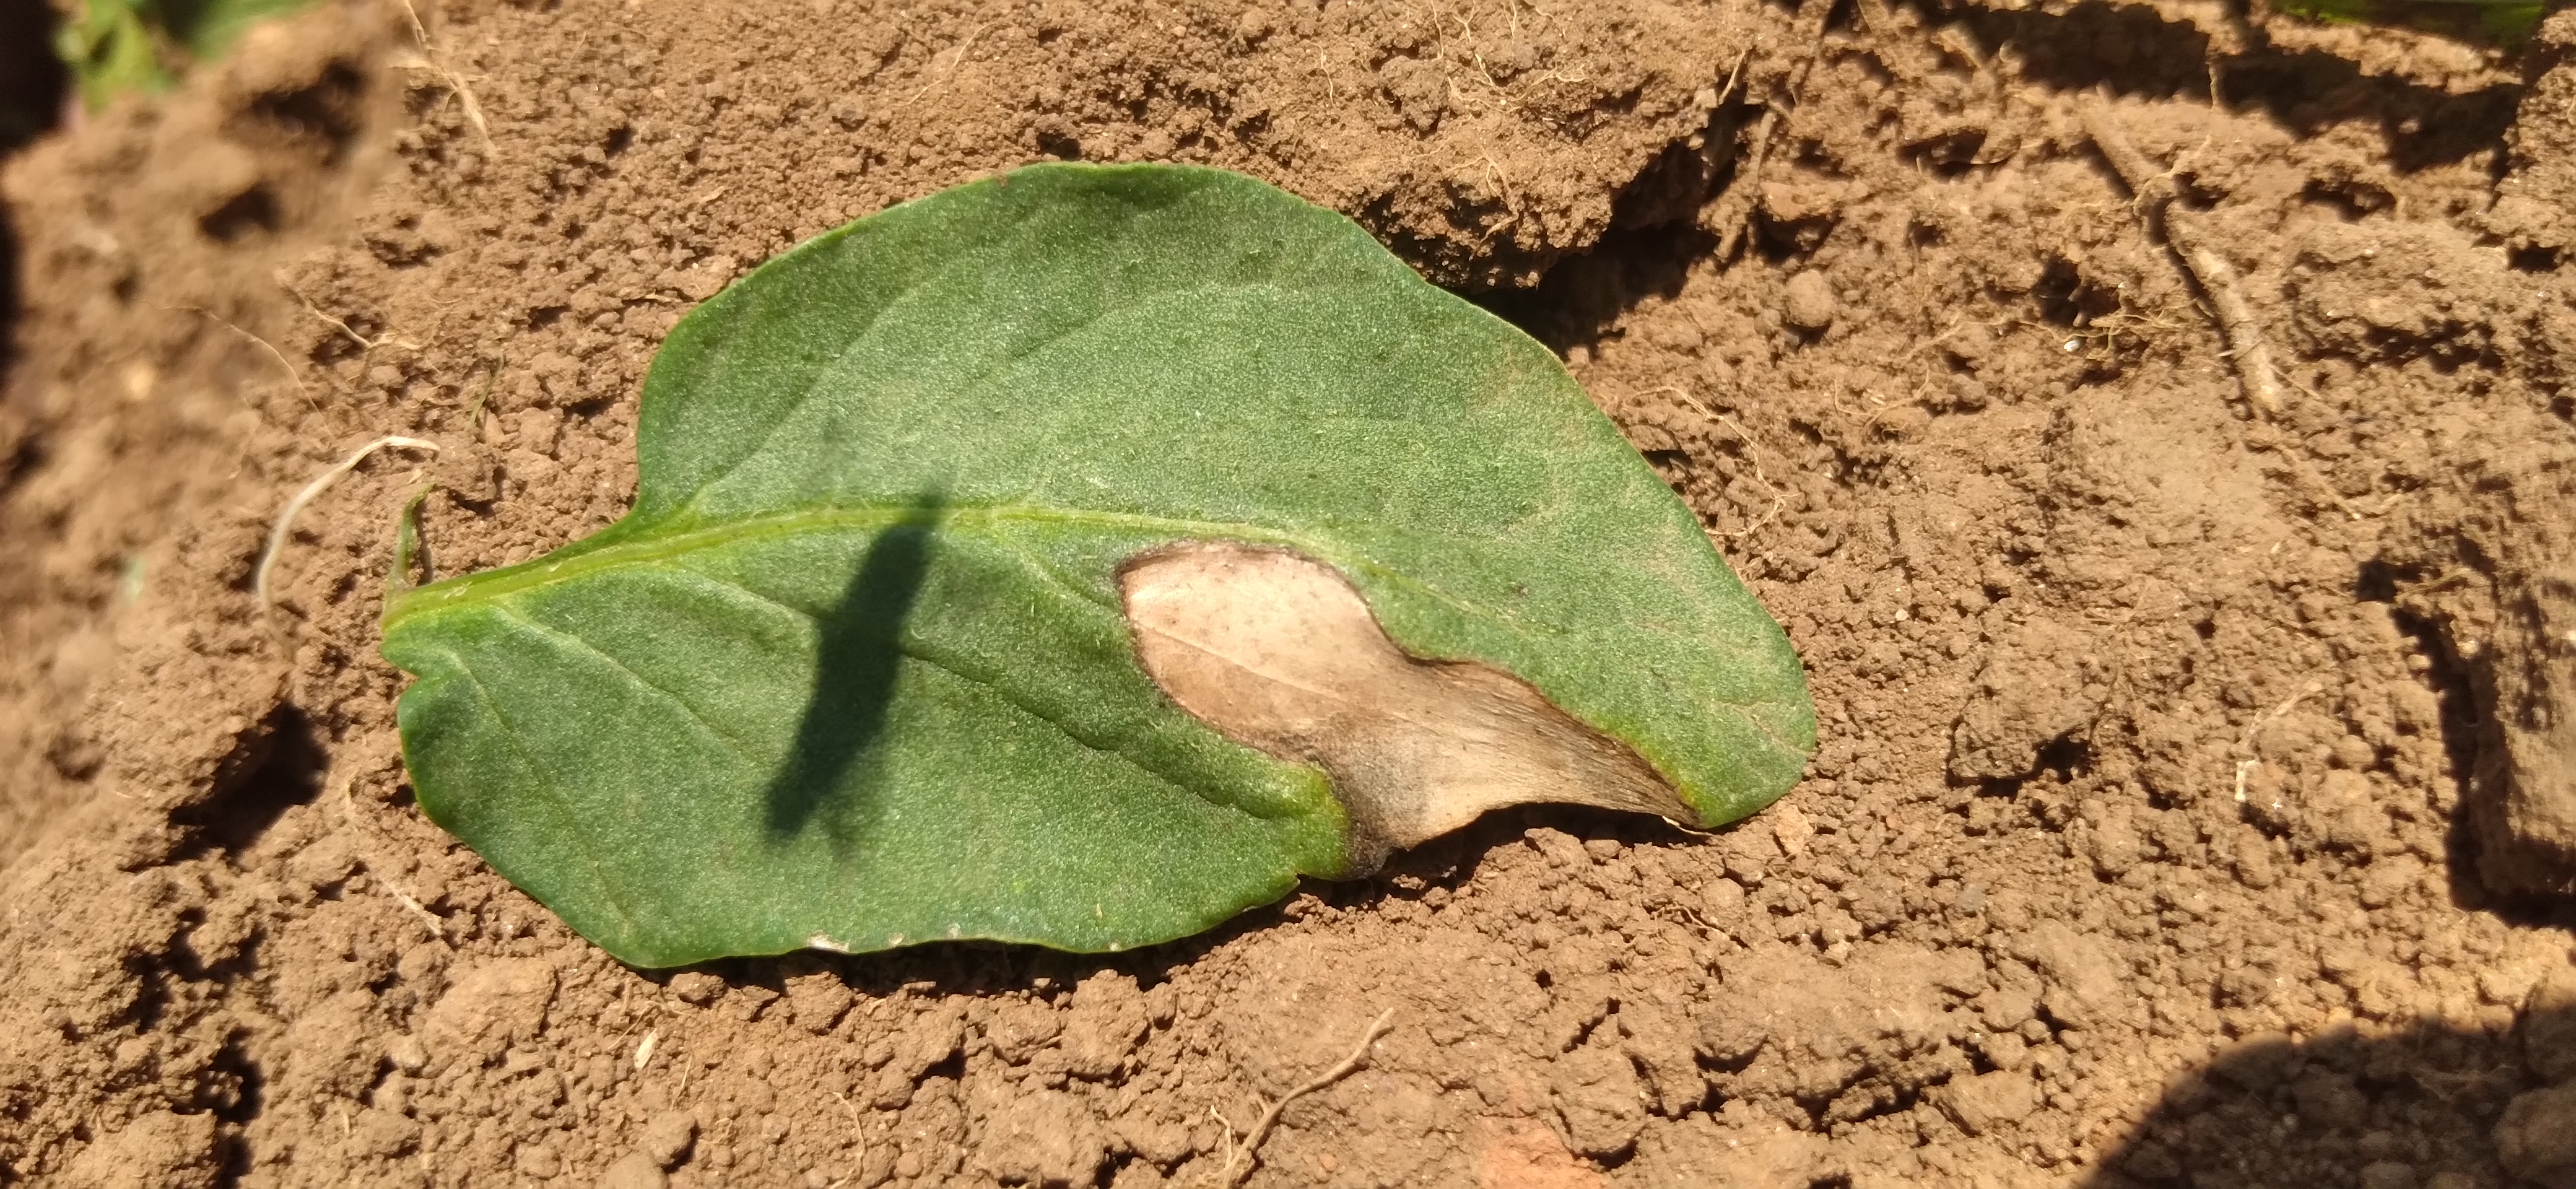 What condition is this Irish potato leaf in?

early blight
